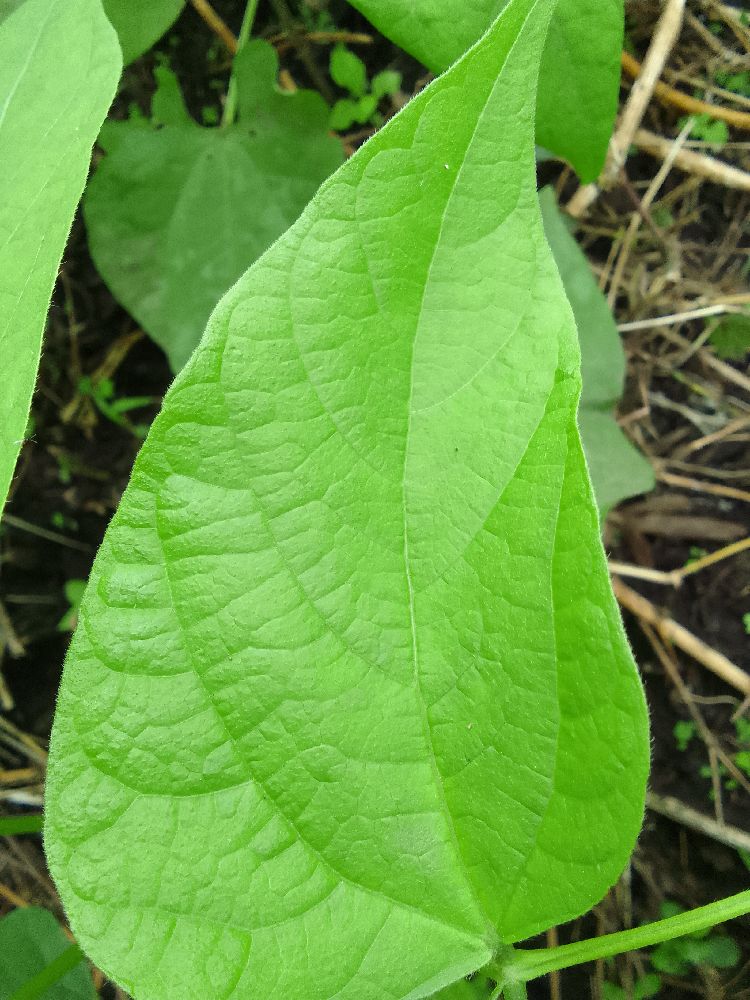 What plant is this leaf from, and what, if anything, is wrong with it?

common bean, healthy
